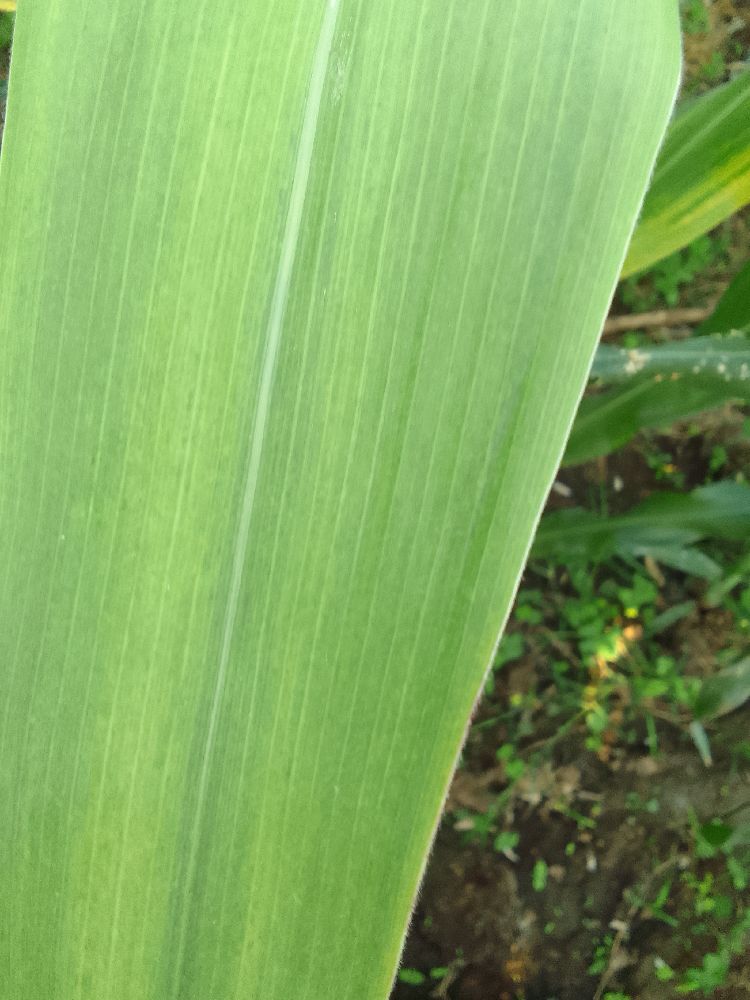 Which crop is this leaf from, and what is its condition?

maize, maize lethal necrosis
